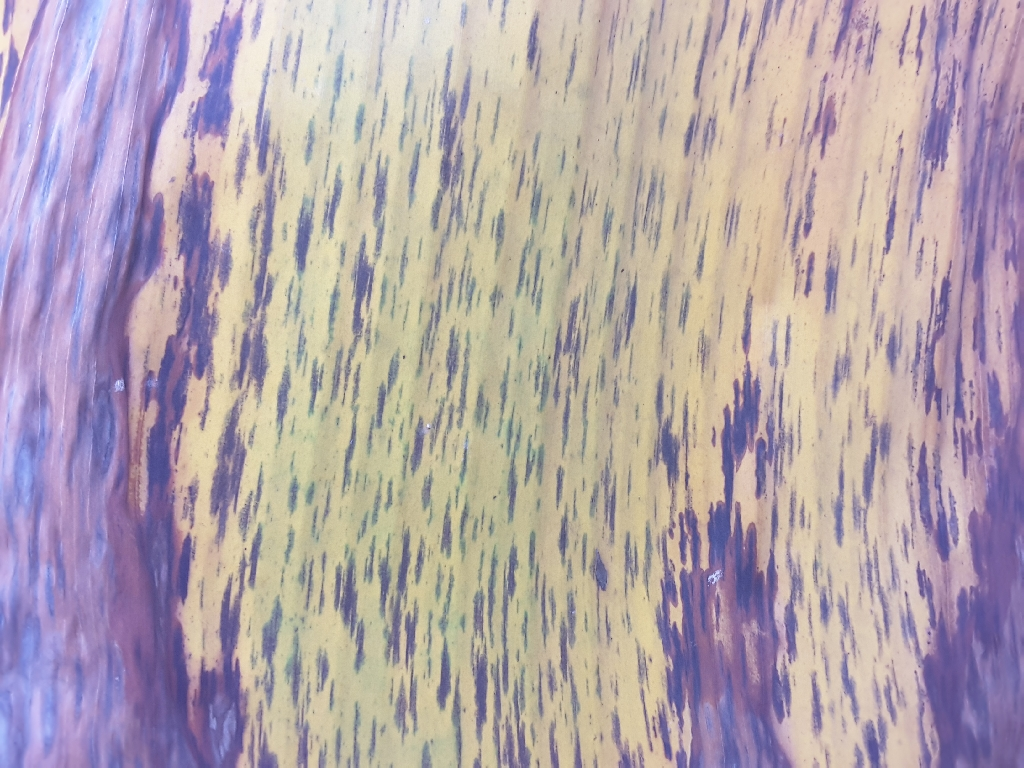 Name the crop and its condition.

banana, black sigatoka
